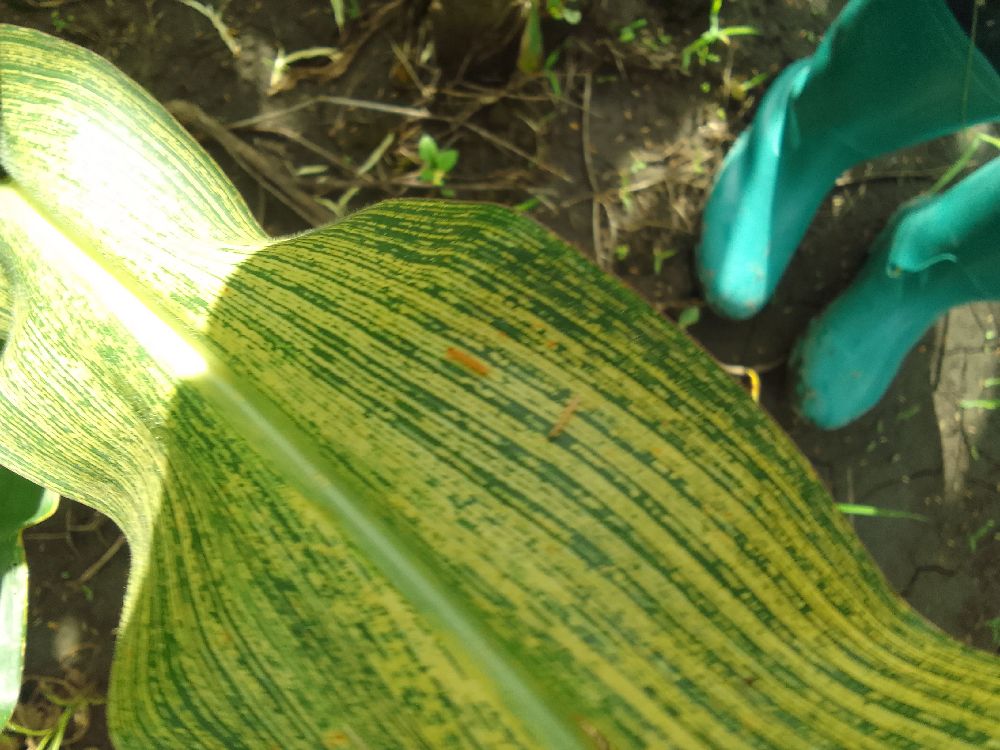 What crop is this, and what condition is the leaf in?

maize, maize streak virus
